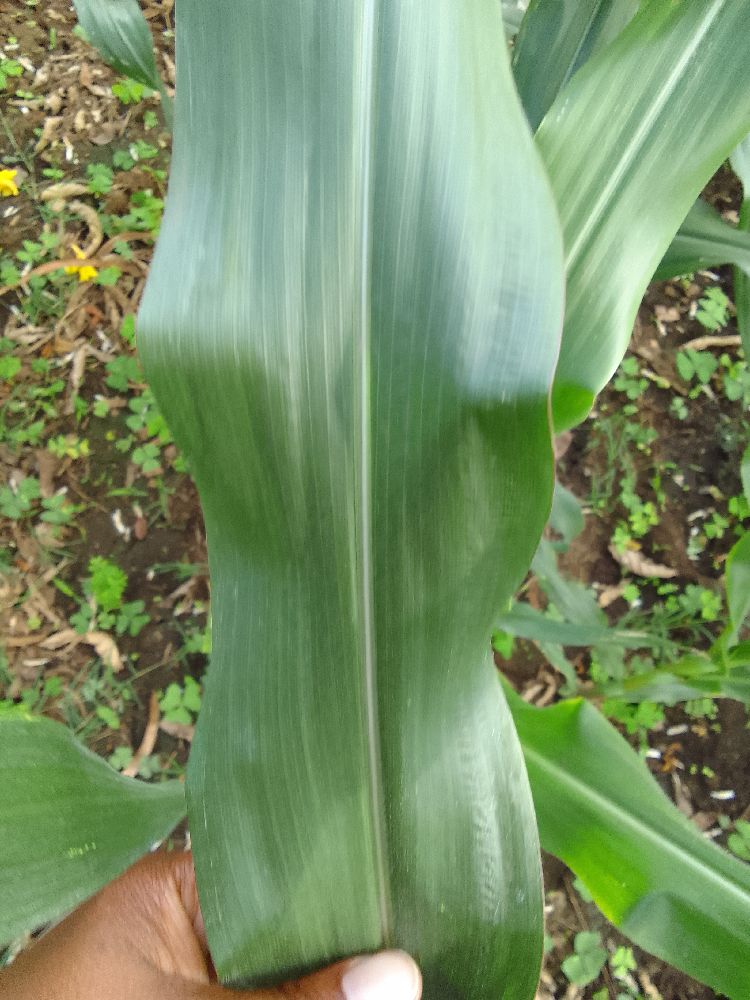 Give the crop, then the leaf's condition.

maize, healthy
